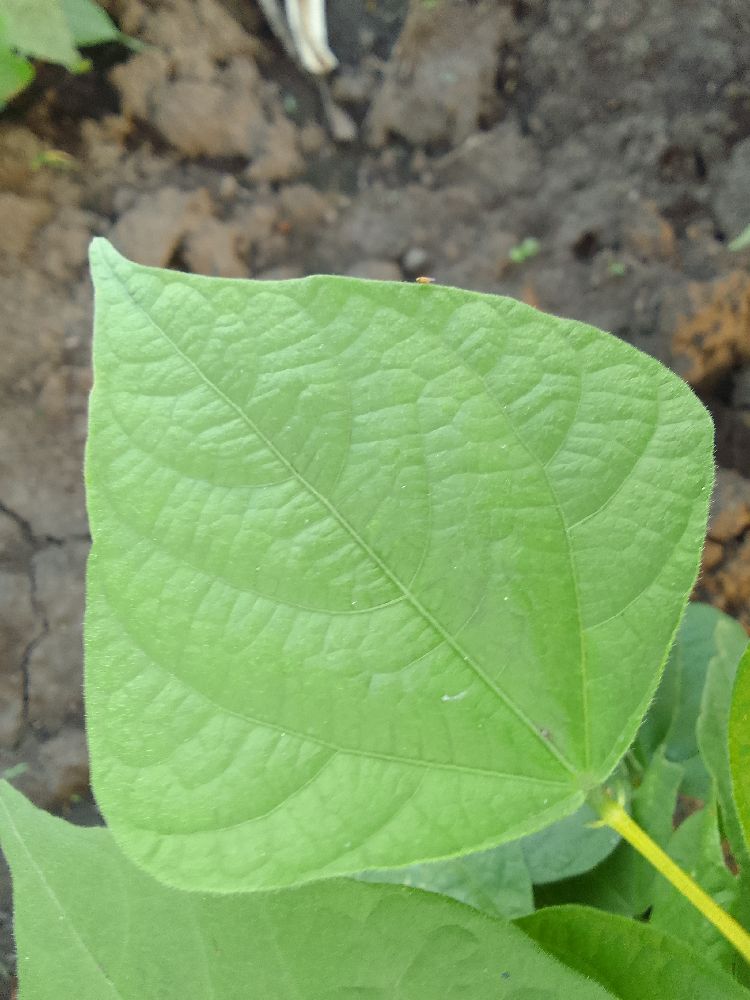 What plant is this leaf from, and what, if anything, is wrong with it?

common bean, healthy
